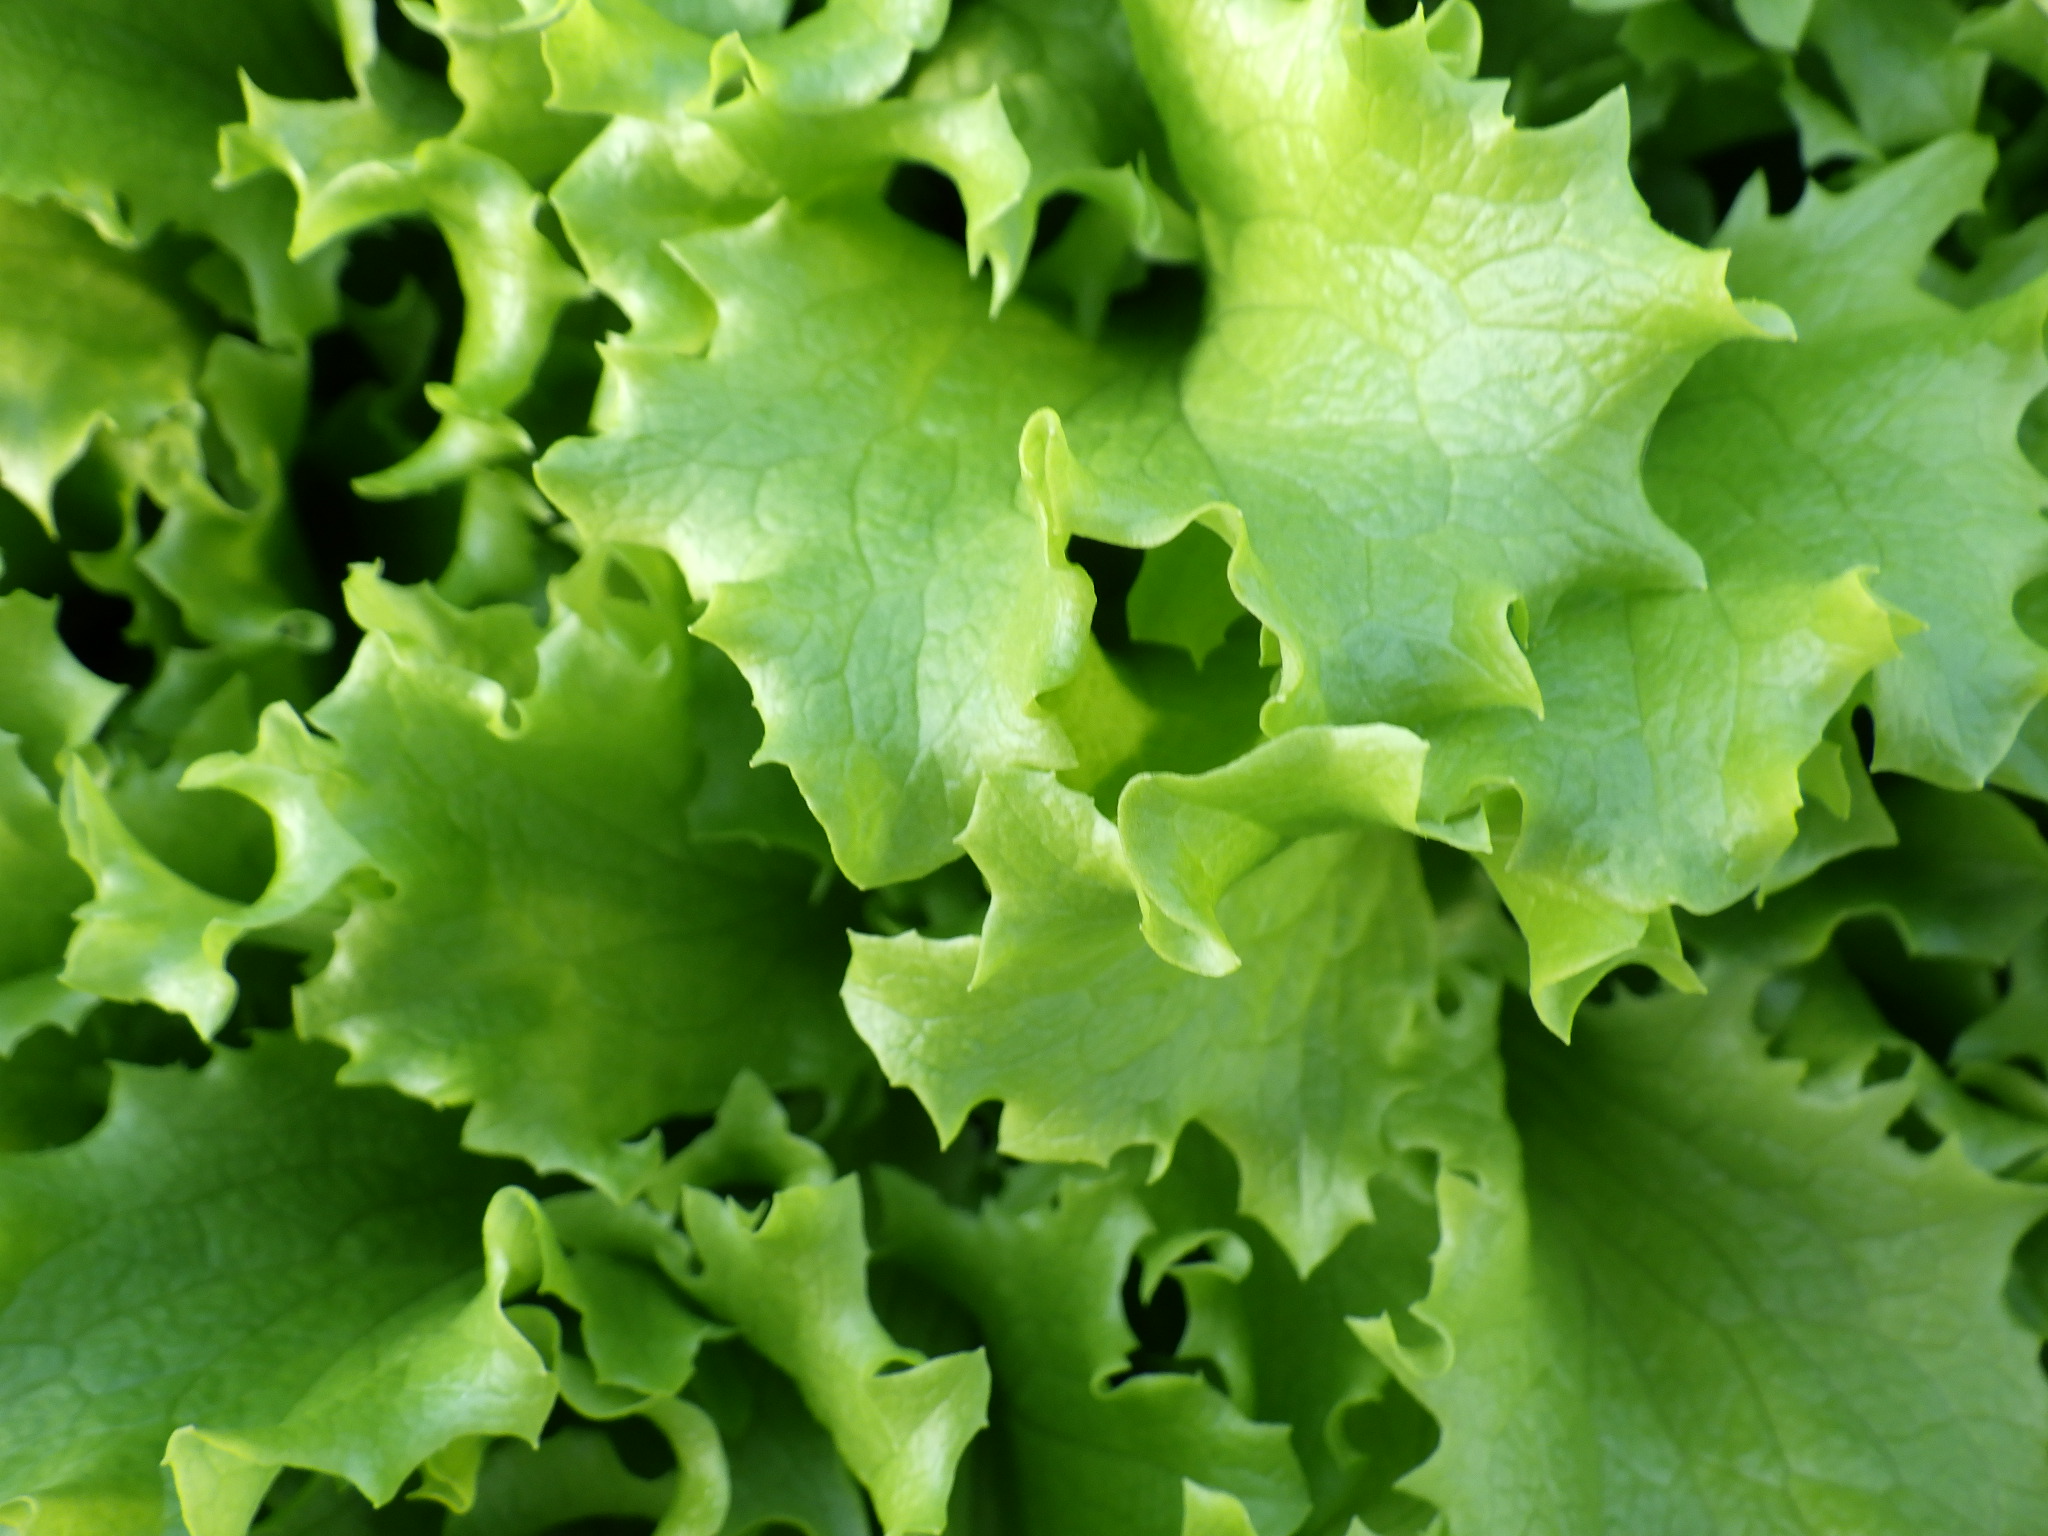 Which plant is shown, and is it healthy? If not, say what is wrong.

lettuce, healthy
